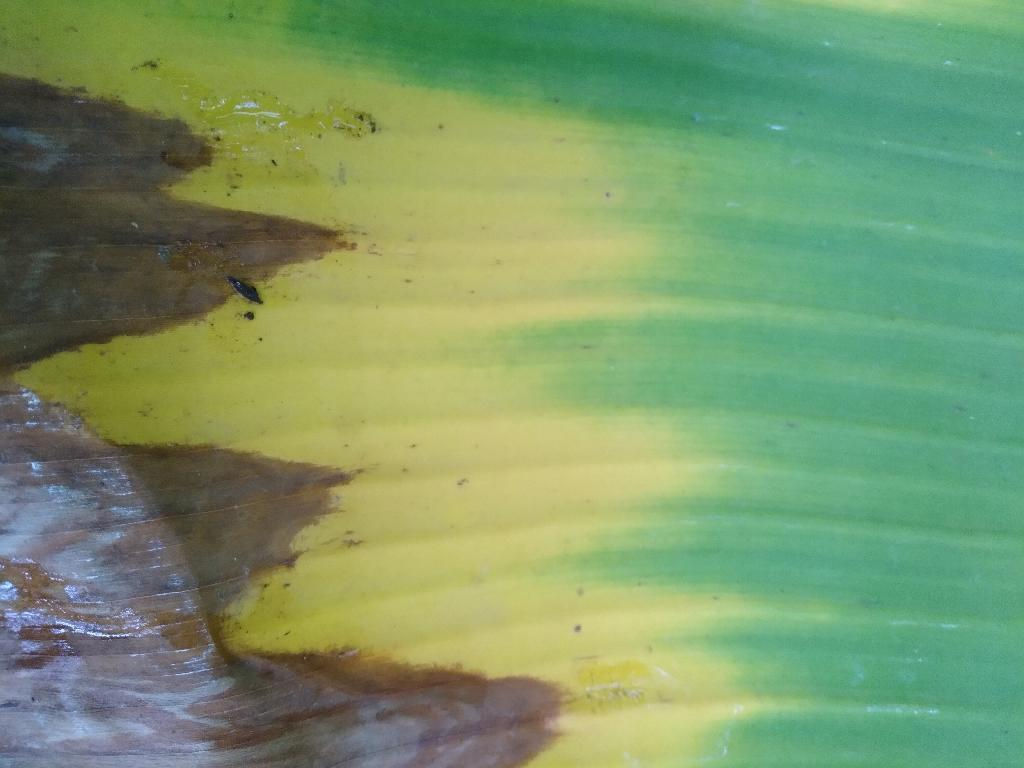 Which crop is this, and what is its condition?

banana, fusarium wilt race 1
